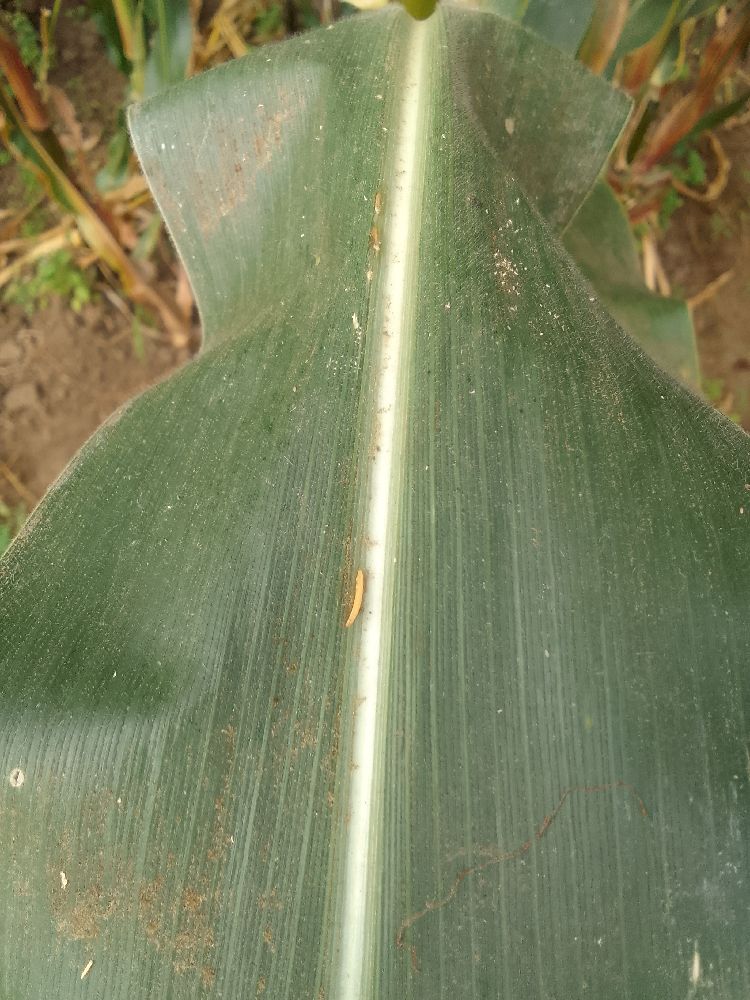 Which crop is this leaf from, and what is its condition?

maize, healthy
